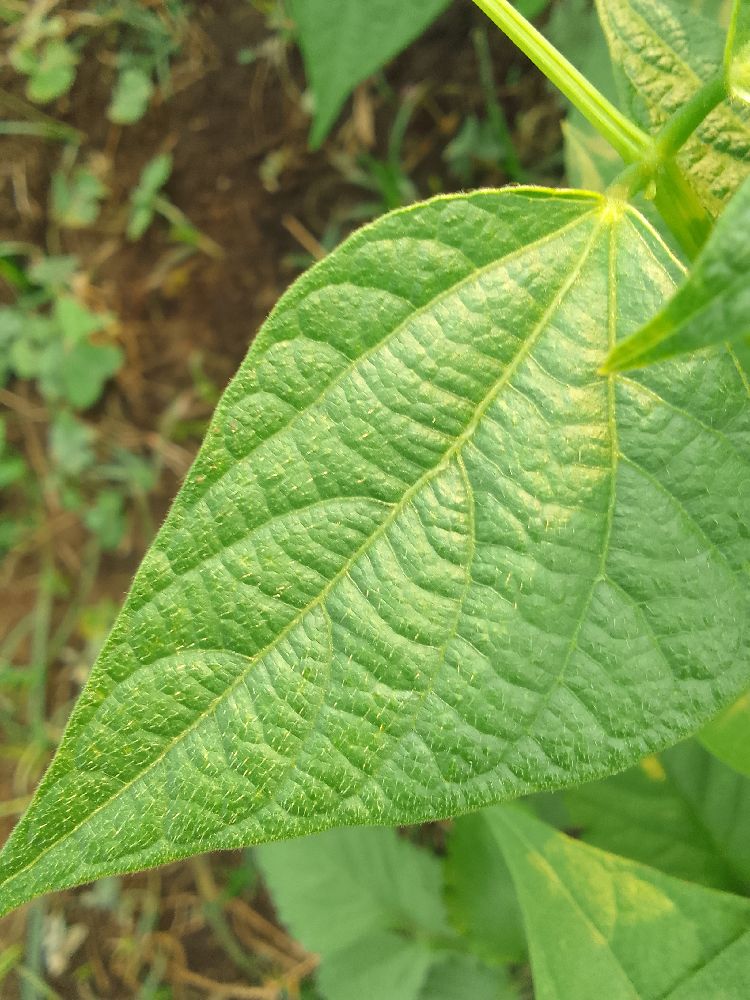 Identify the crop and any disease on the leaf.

common bean, healthy
